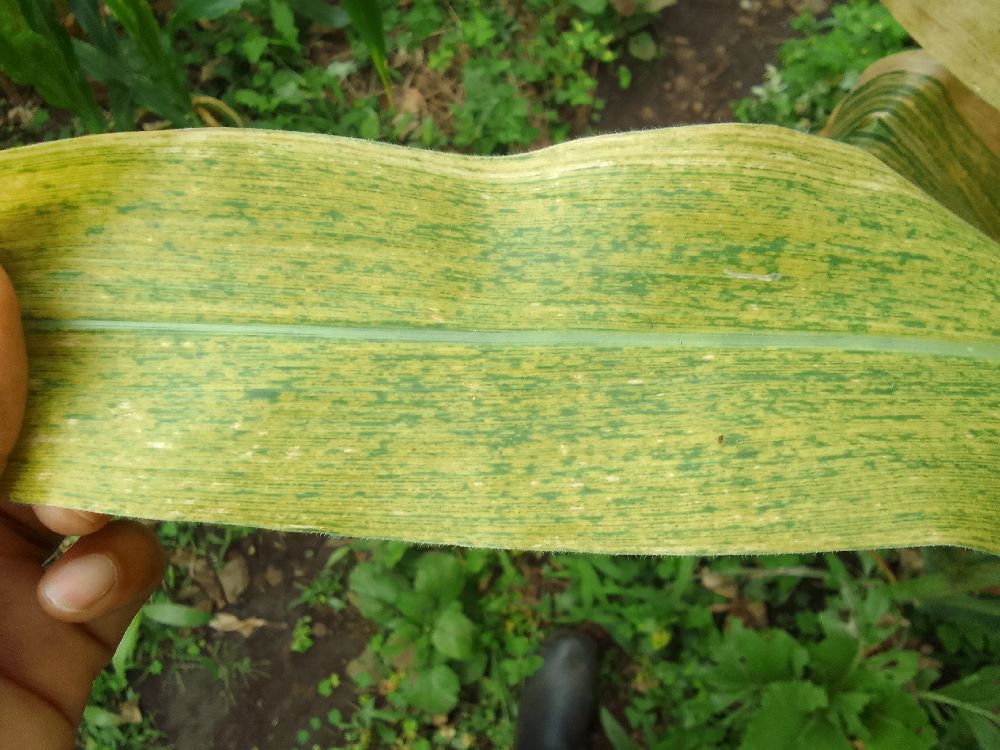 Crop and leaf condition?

maize, maize lethal necrosis
